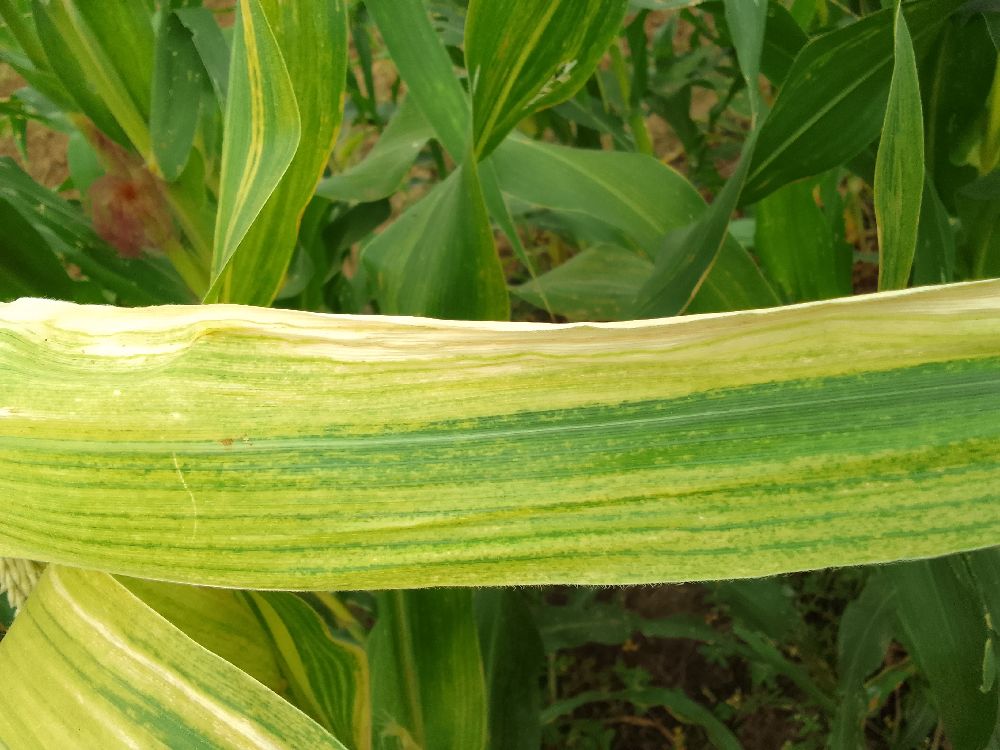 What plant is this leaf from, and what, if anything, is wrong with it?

maize, maize lethal necrosis
